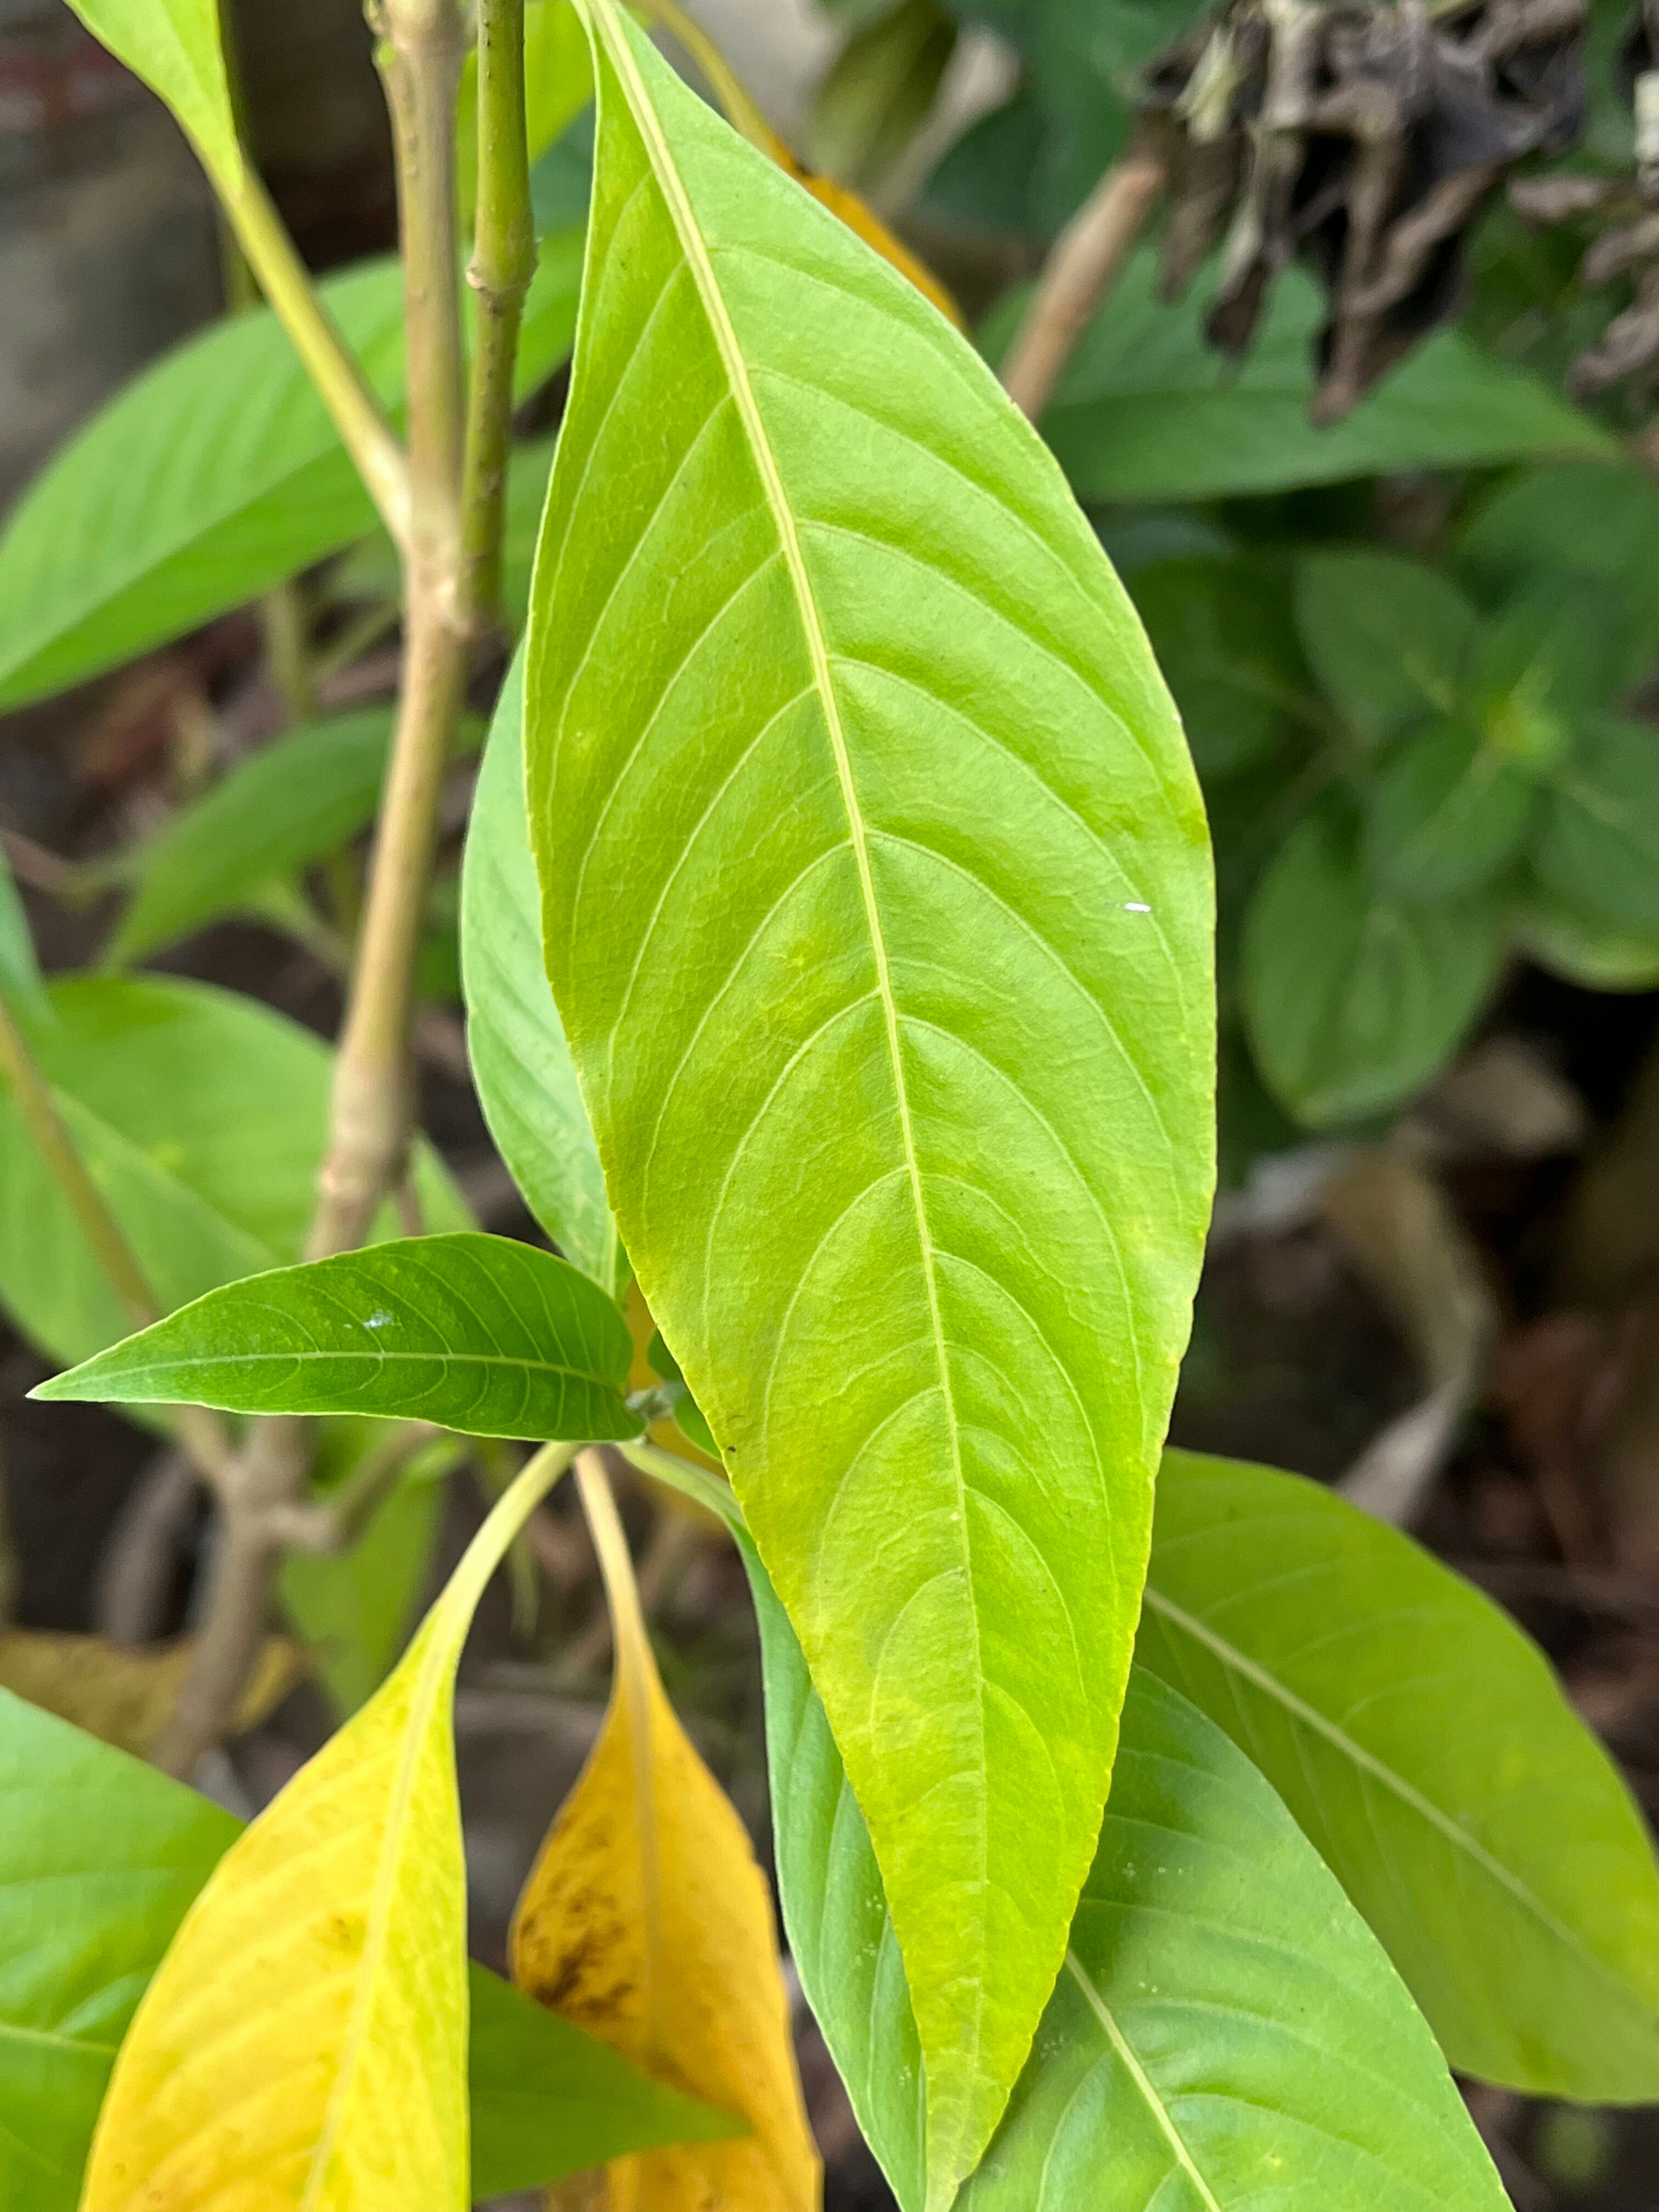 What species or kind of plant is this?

vasaka
